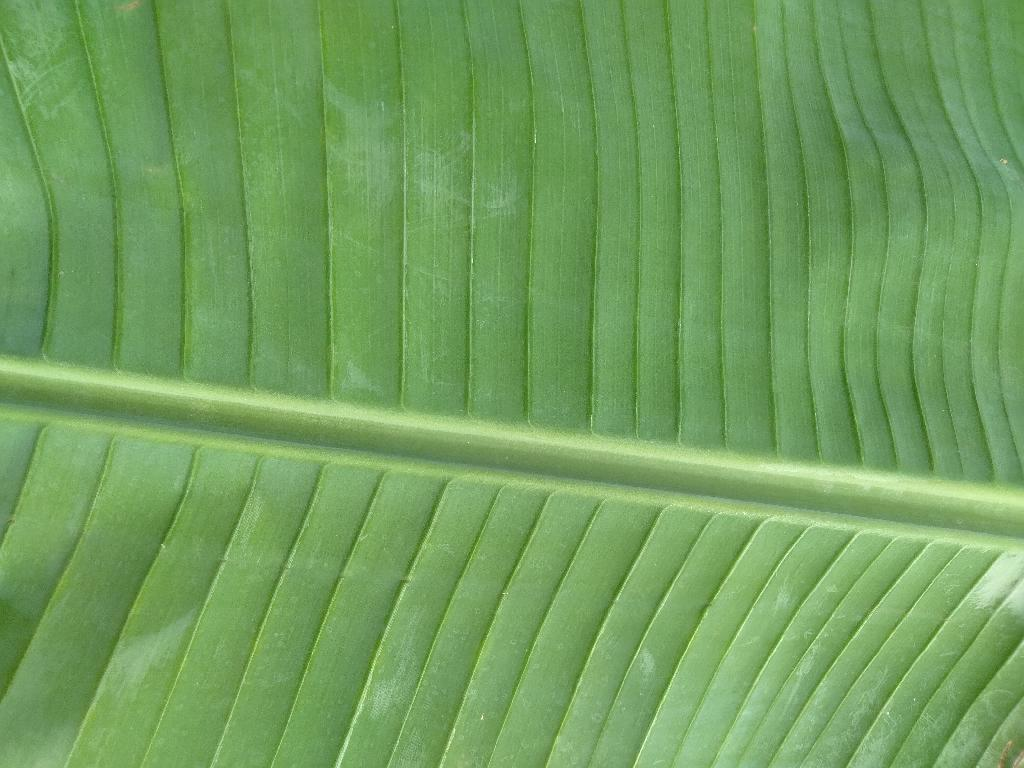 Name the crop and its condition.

banana, healthy
